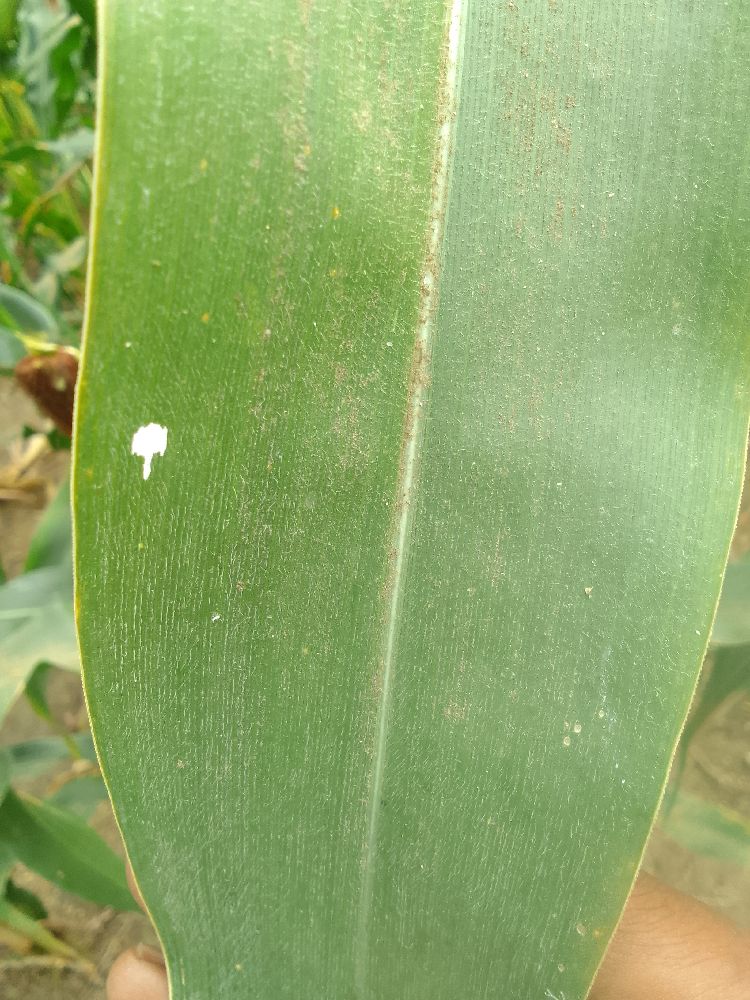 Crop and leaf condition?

maize, healthy
